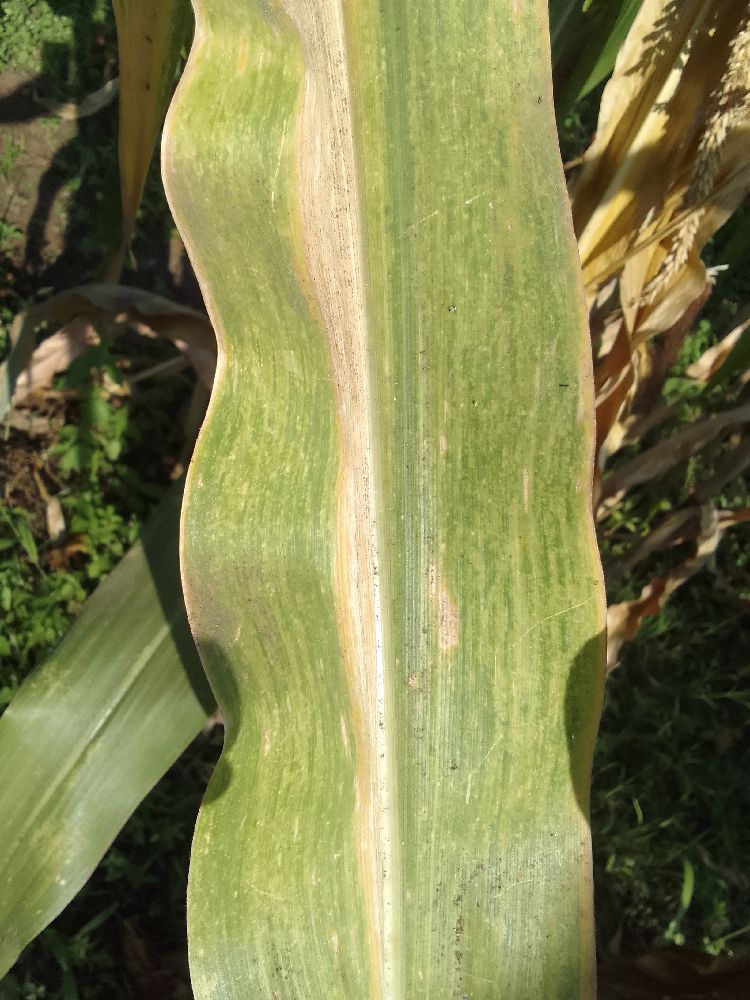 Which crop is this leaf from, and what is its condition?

maize, maize lethal necrosis
